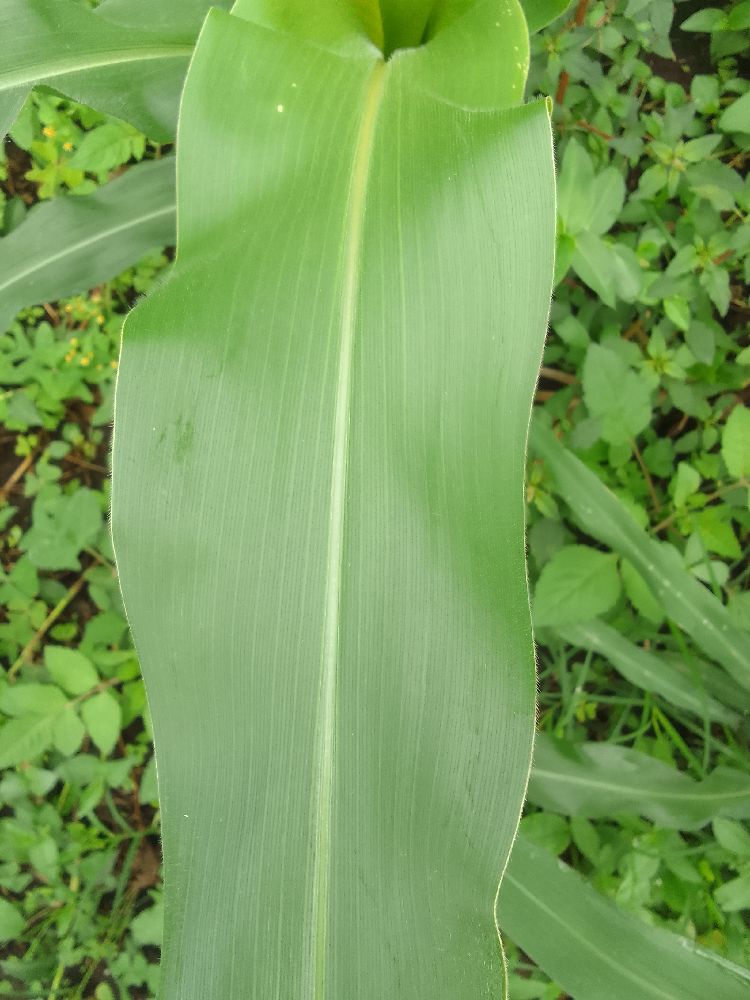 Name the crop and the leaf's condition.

maize, healthy
